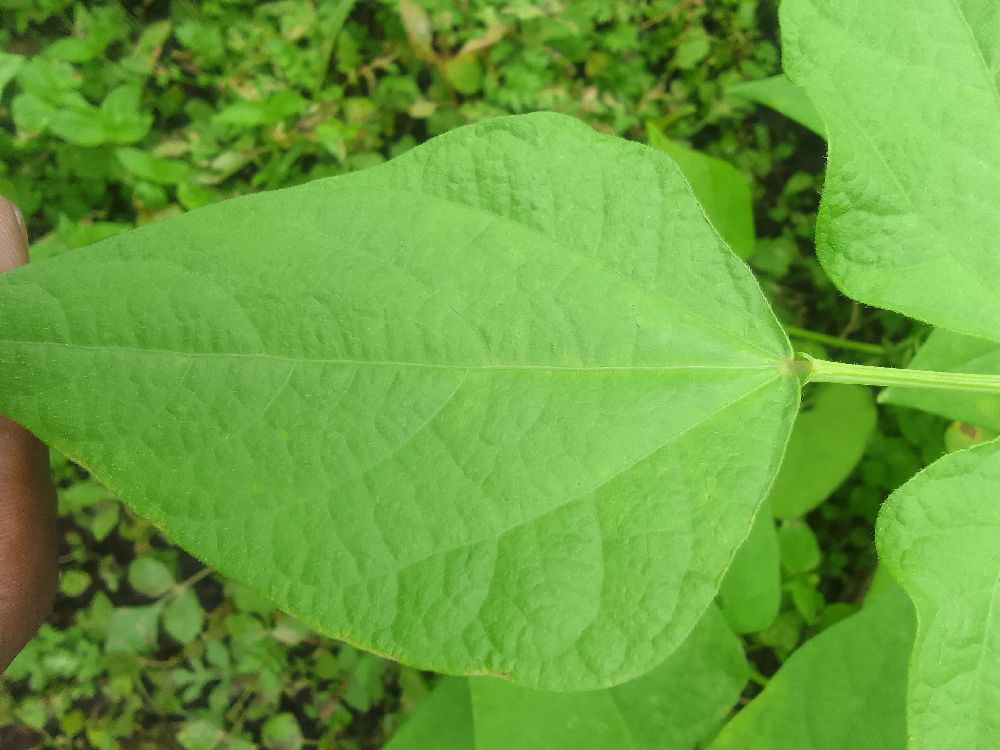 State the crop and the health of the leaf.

common bean, healthy
